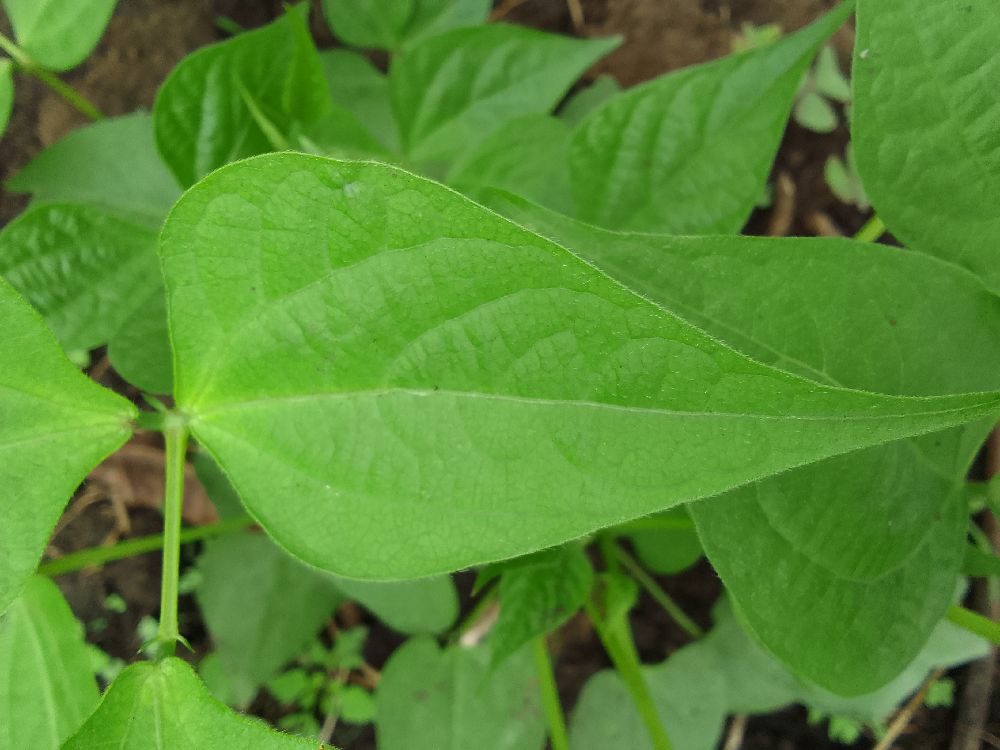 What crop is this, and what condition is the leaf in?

common bean, healthy
